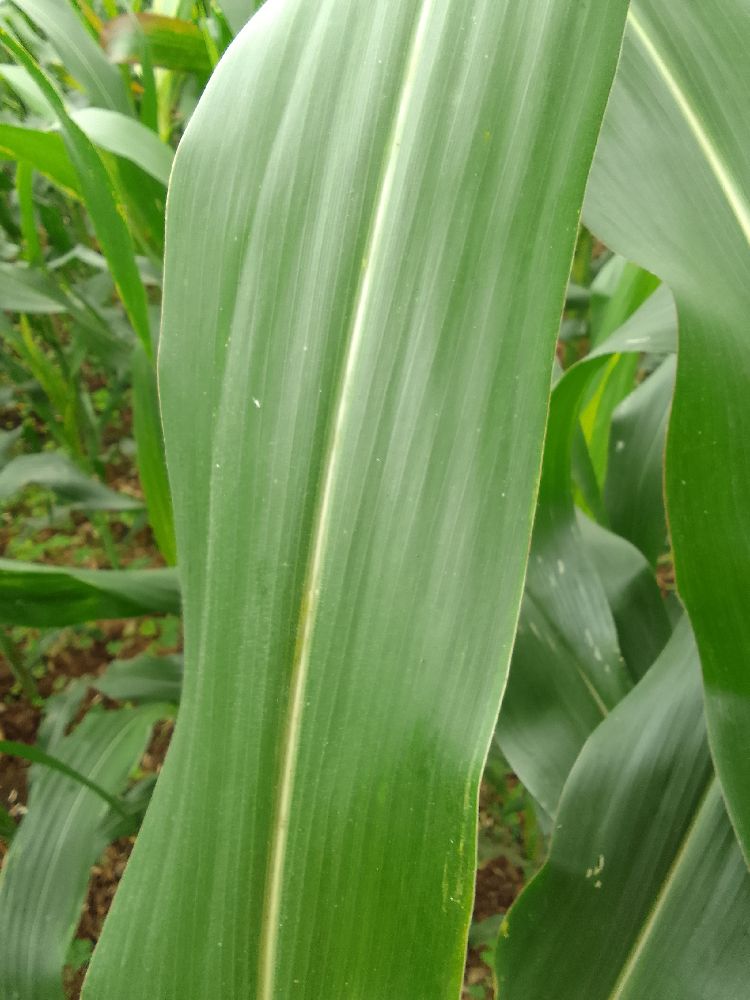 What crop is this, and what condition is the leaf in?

maize, healthy
